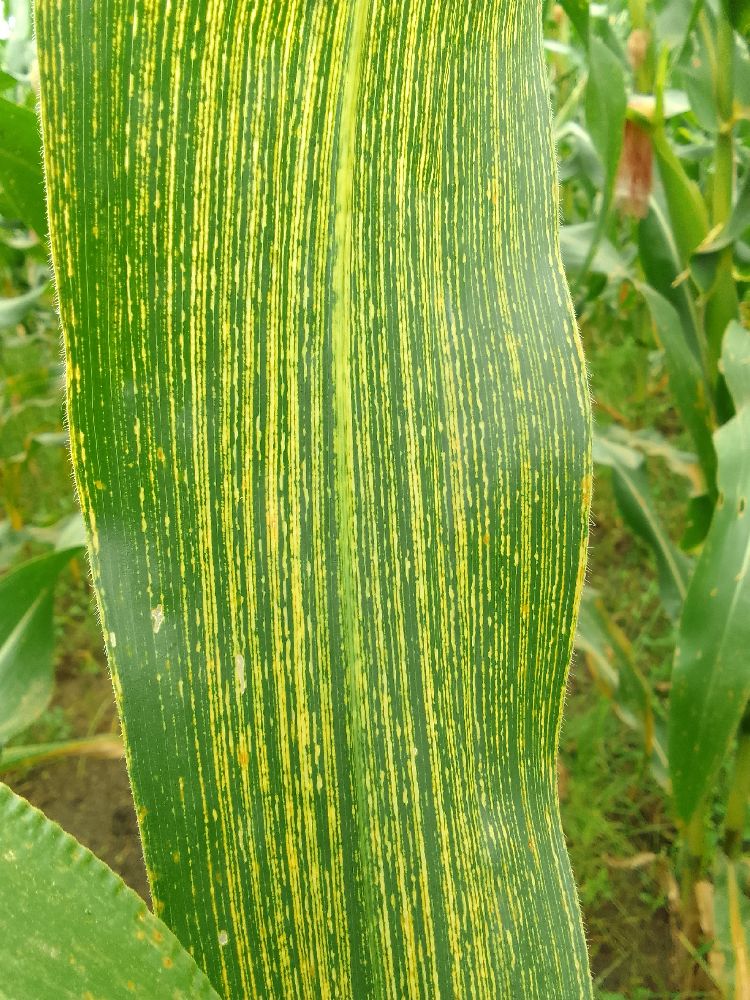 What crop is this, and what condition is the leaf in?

maize, maize streak virus
